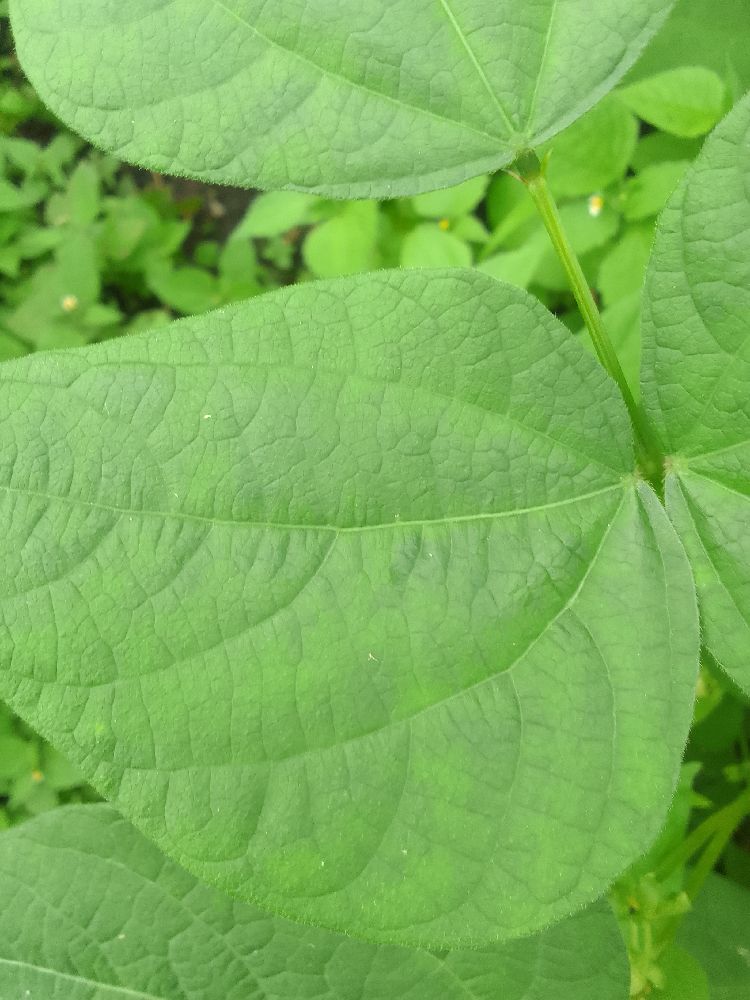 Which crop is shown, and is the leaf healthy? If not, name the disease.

common bean, healthy
